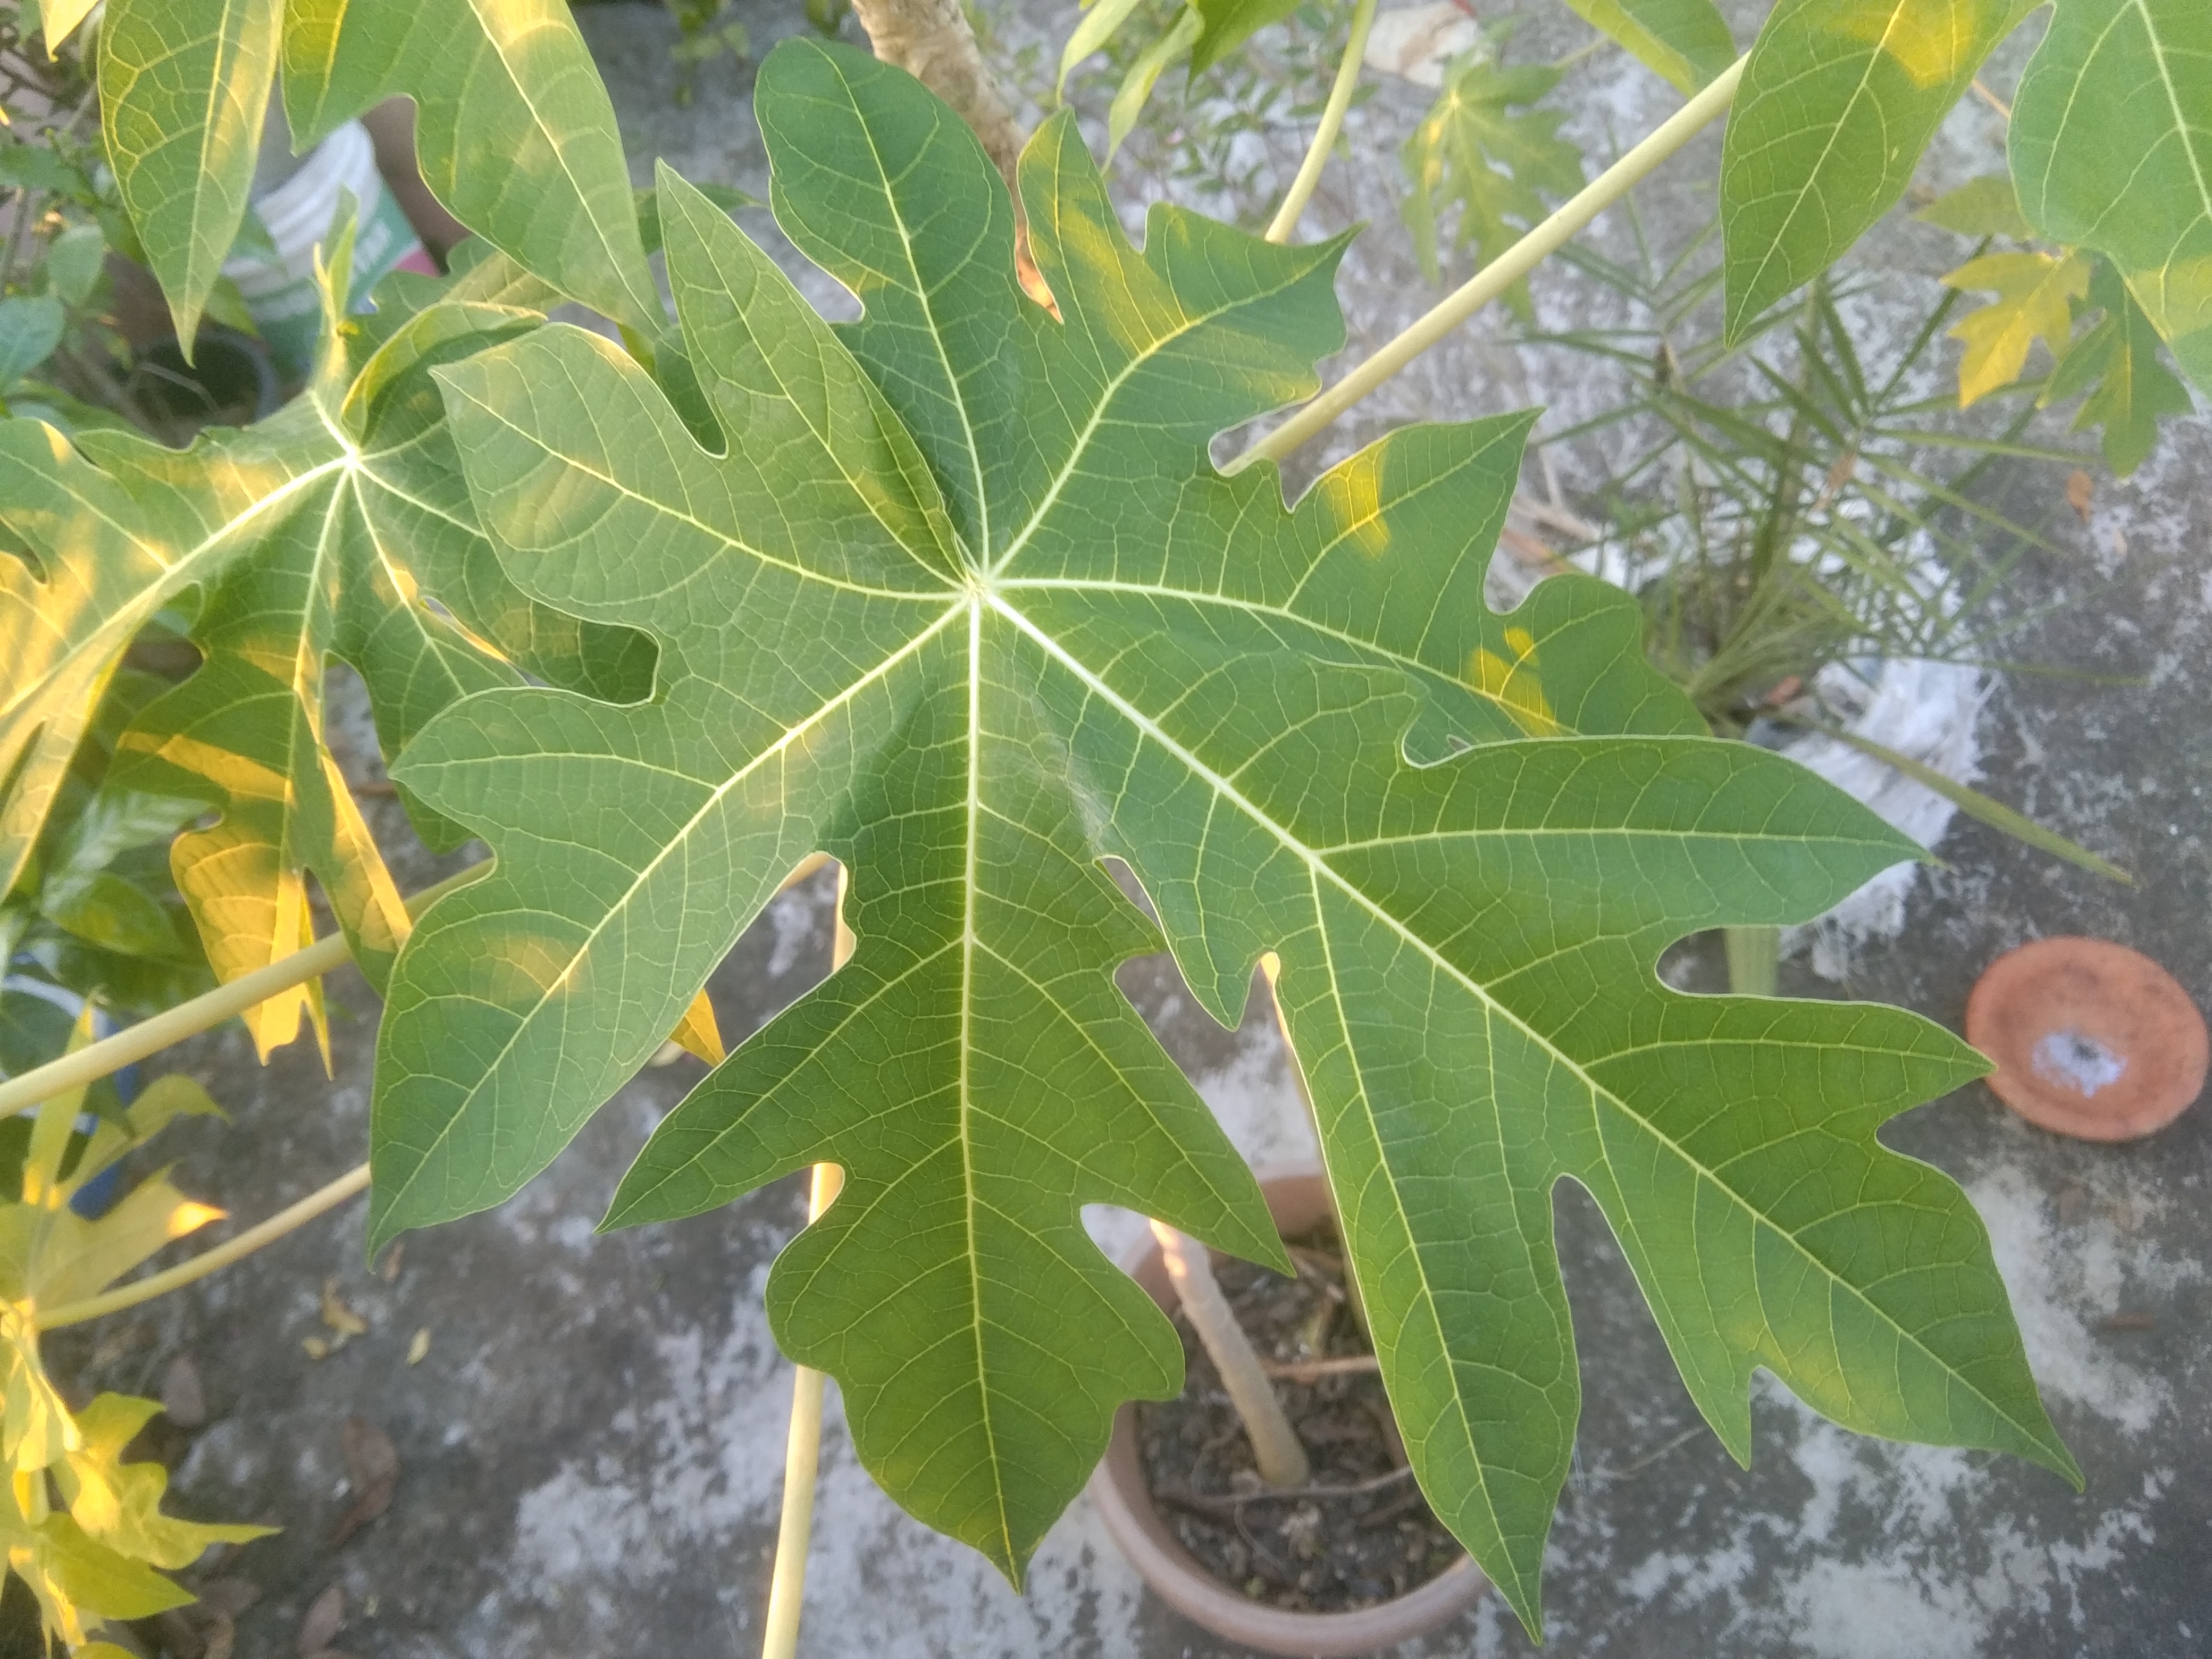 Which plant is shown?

papaya
